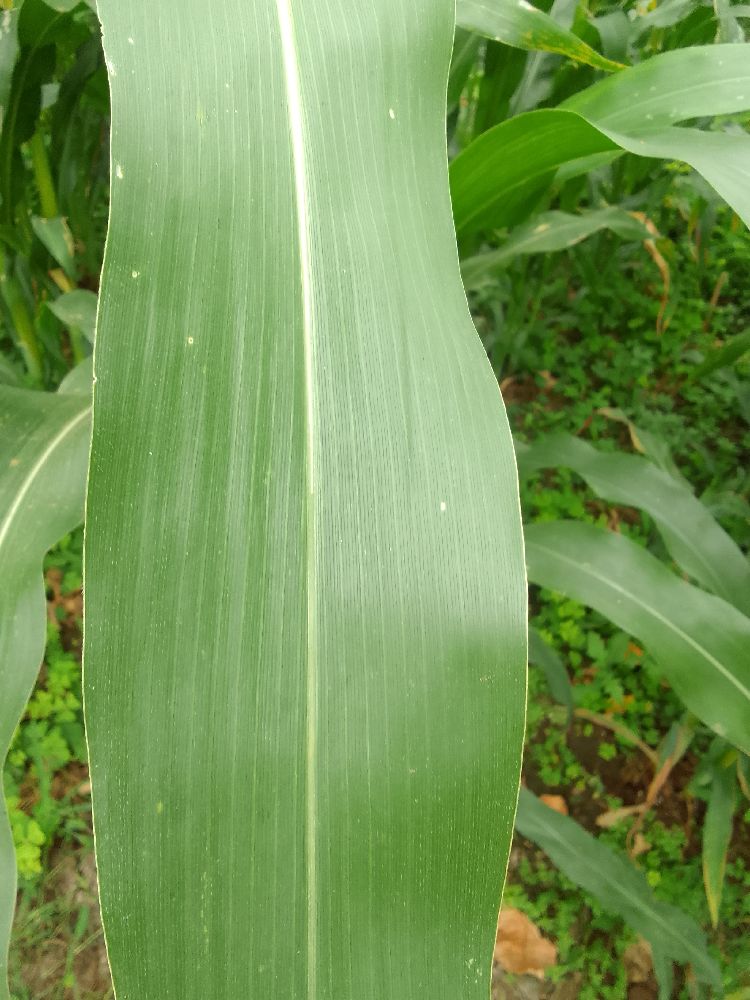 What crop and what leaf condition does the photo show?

maize, healthy
